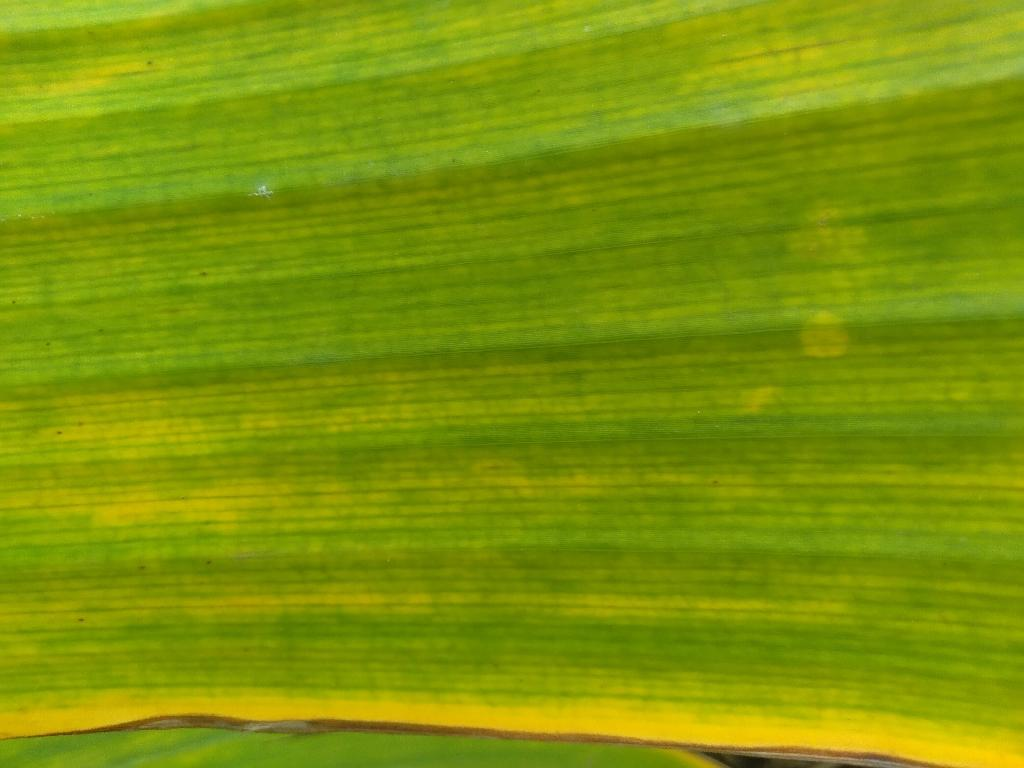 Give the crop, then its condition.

banana, fusarium wilt race 1
